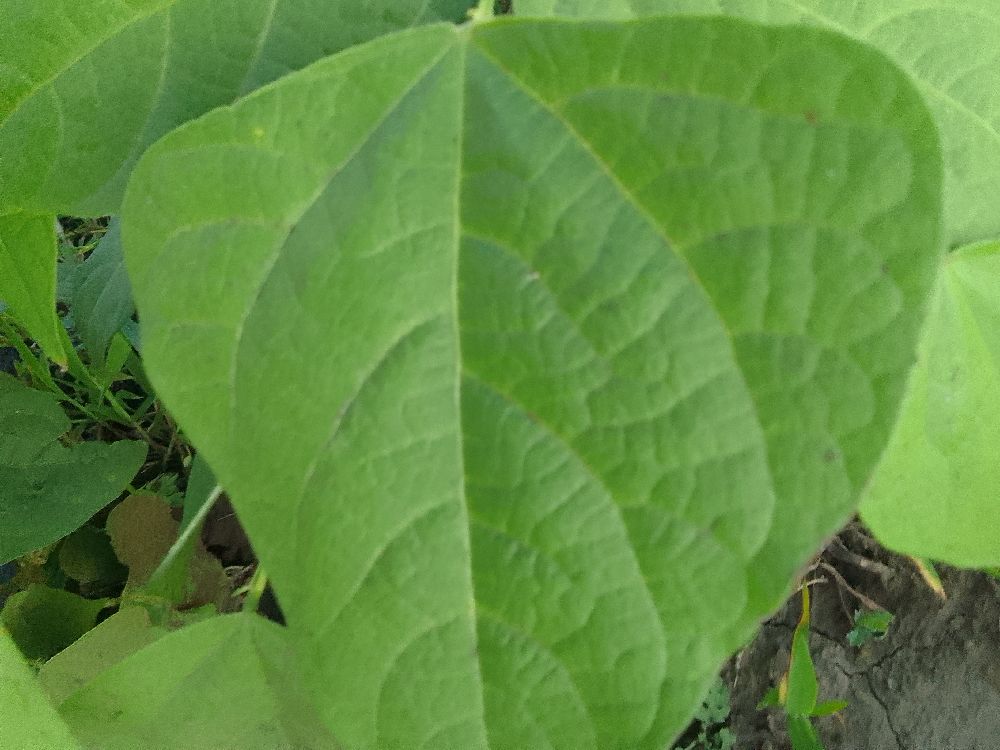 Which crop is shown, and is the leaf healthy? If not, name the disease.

common bean, healthy
